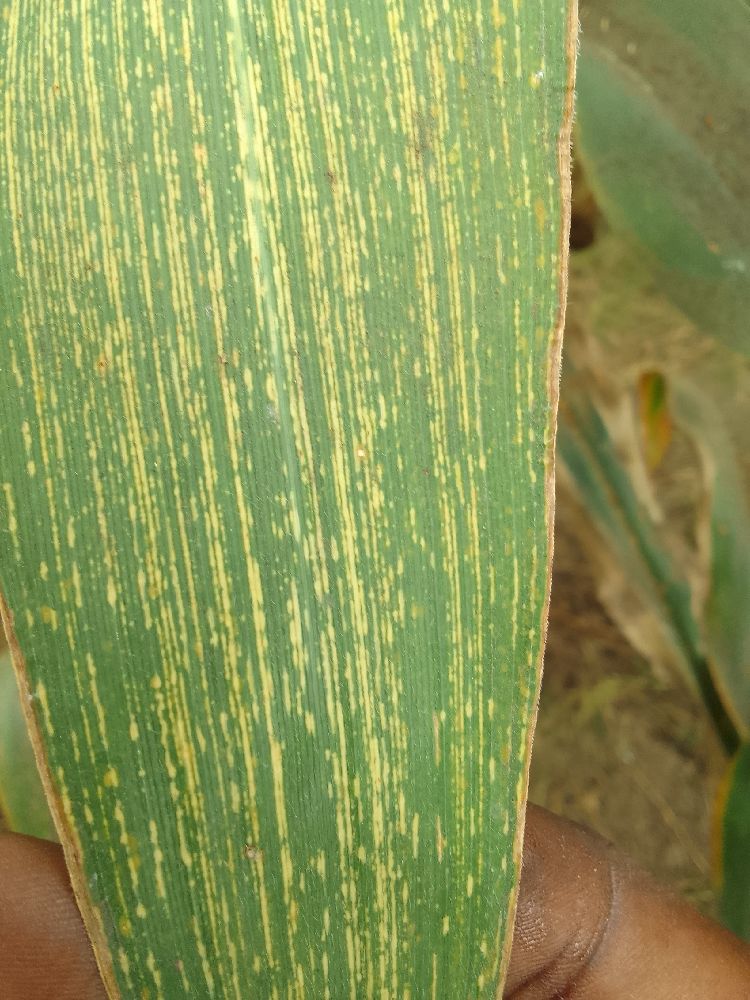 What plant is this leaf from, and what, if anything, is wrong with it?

maize, maize streak virus
